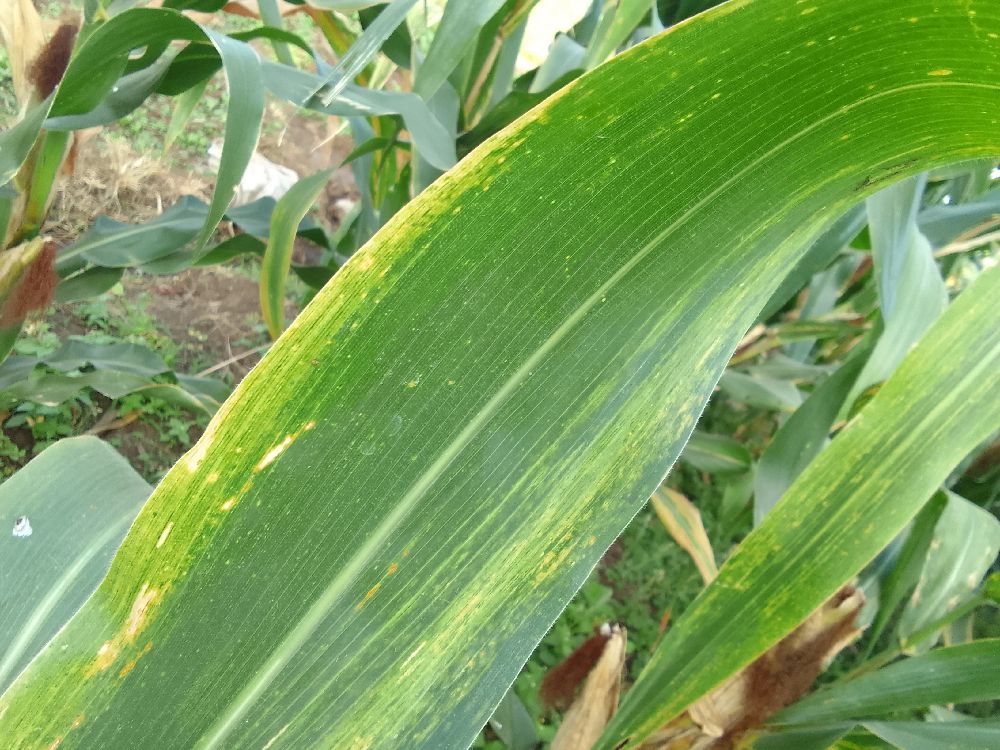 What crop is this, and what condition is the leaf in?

maize, maize lethal necrosis
